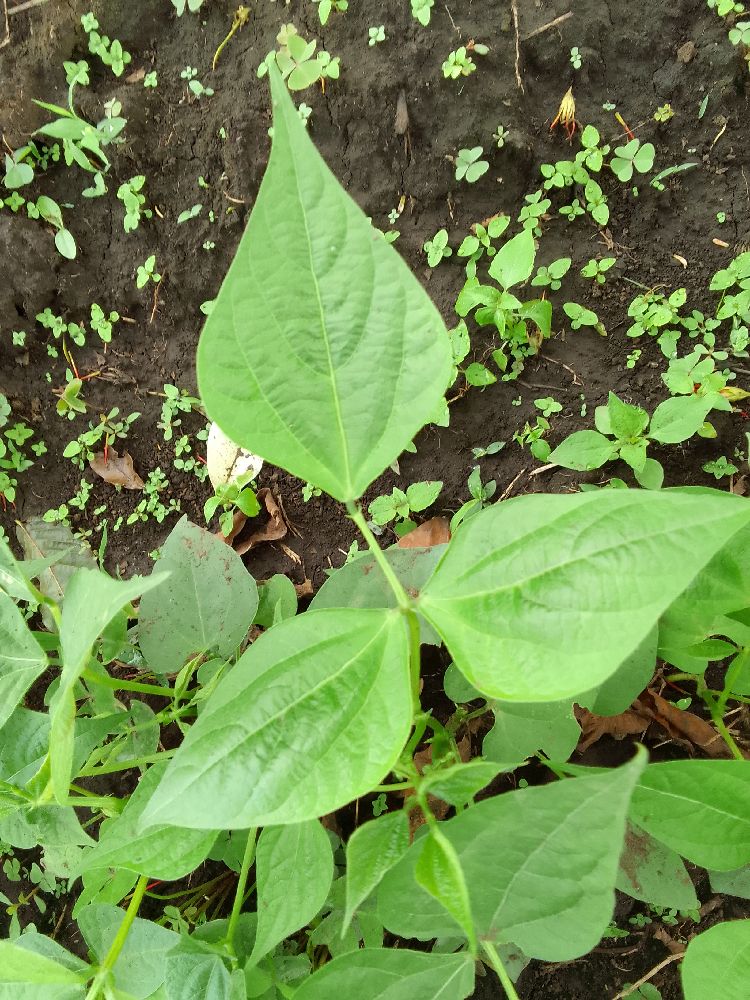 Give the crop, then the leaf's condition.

common bean, healthy
